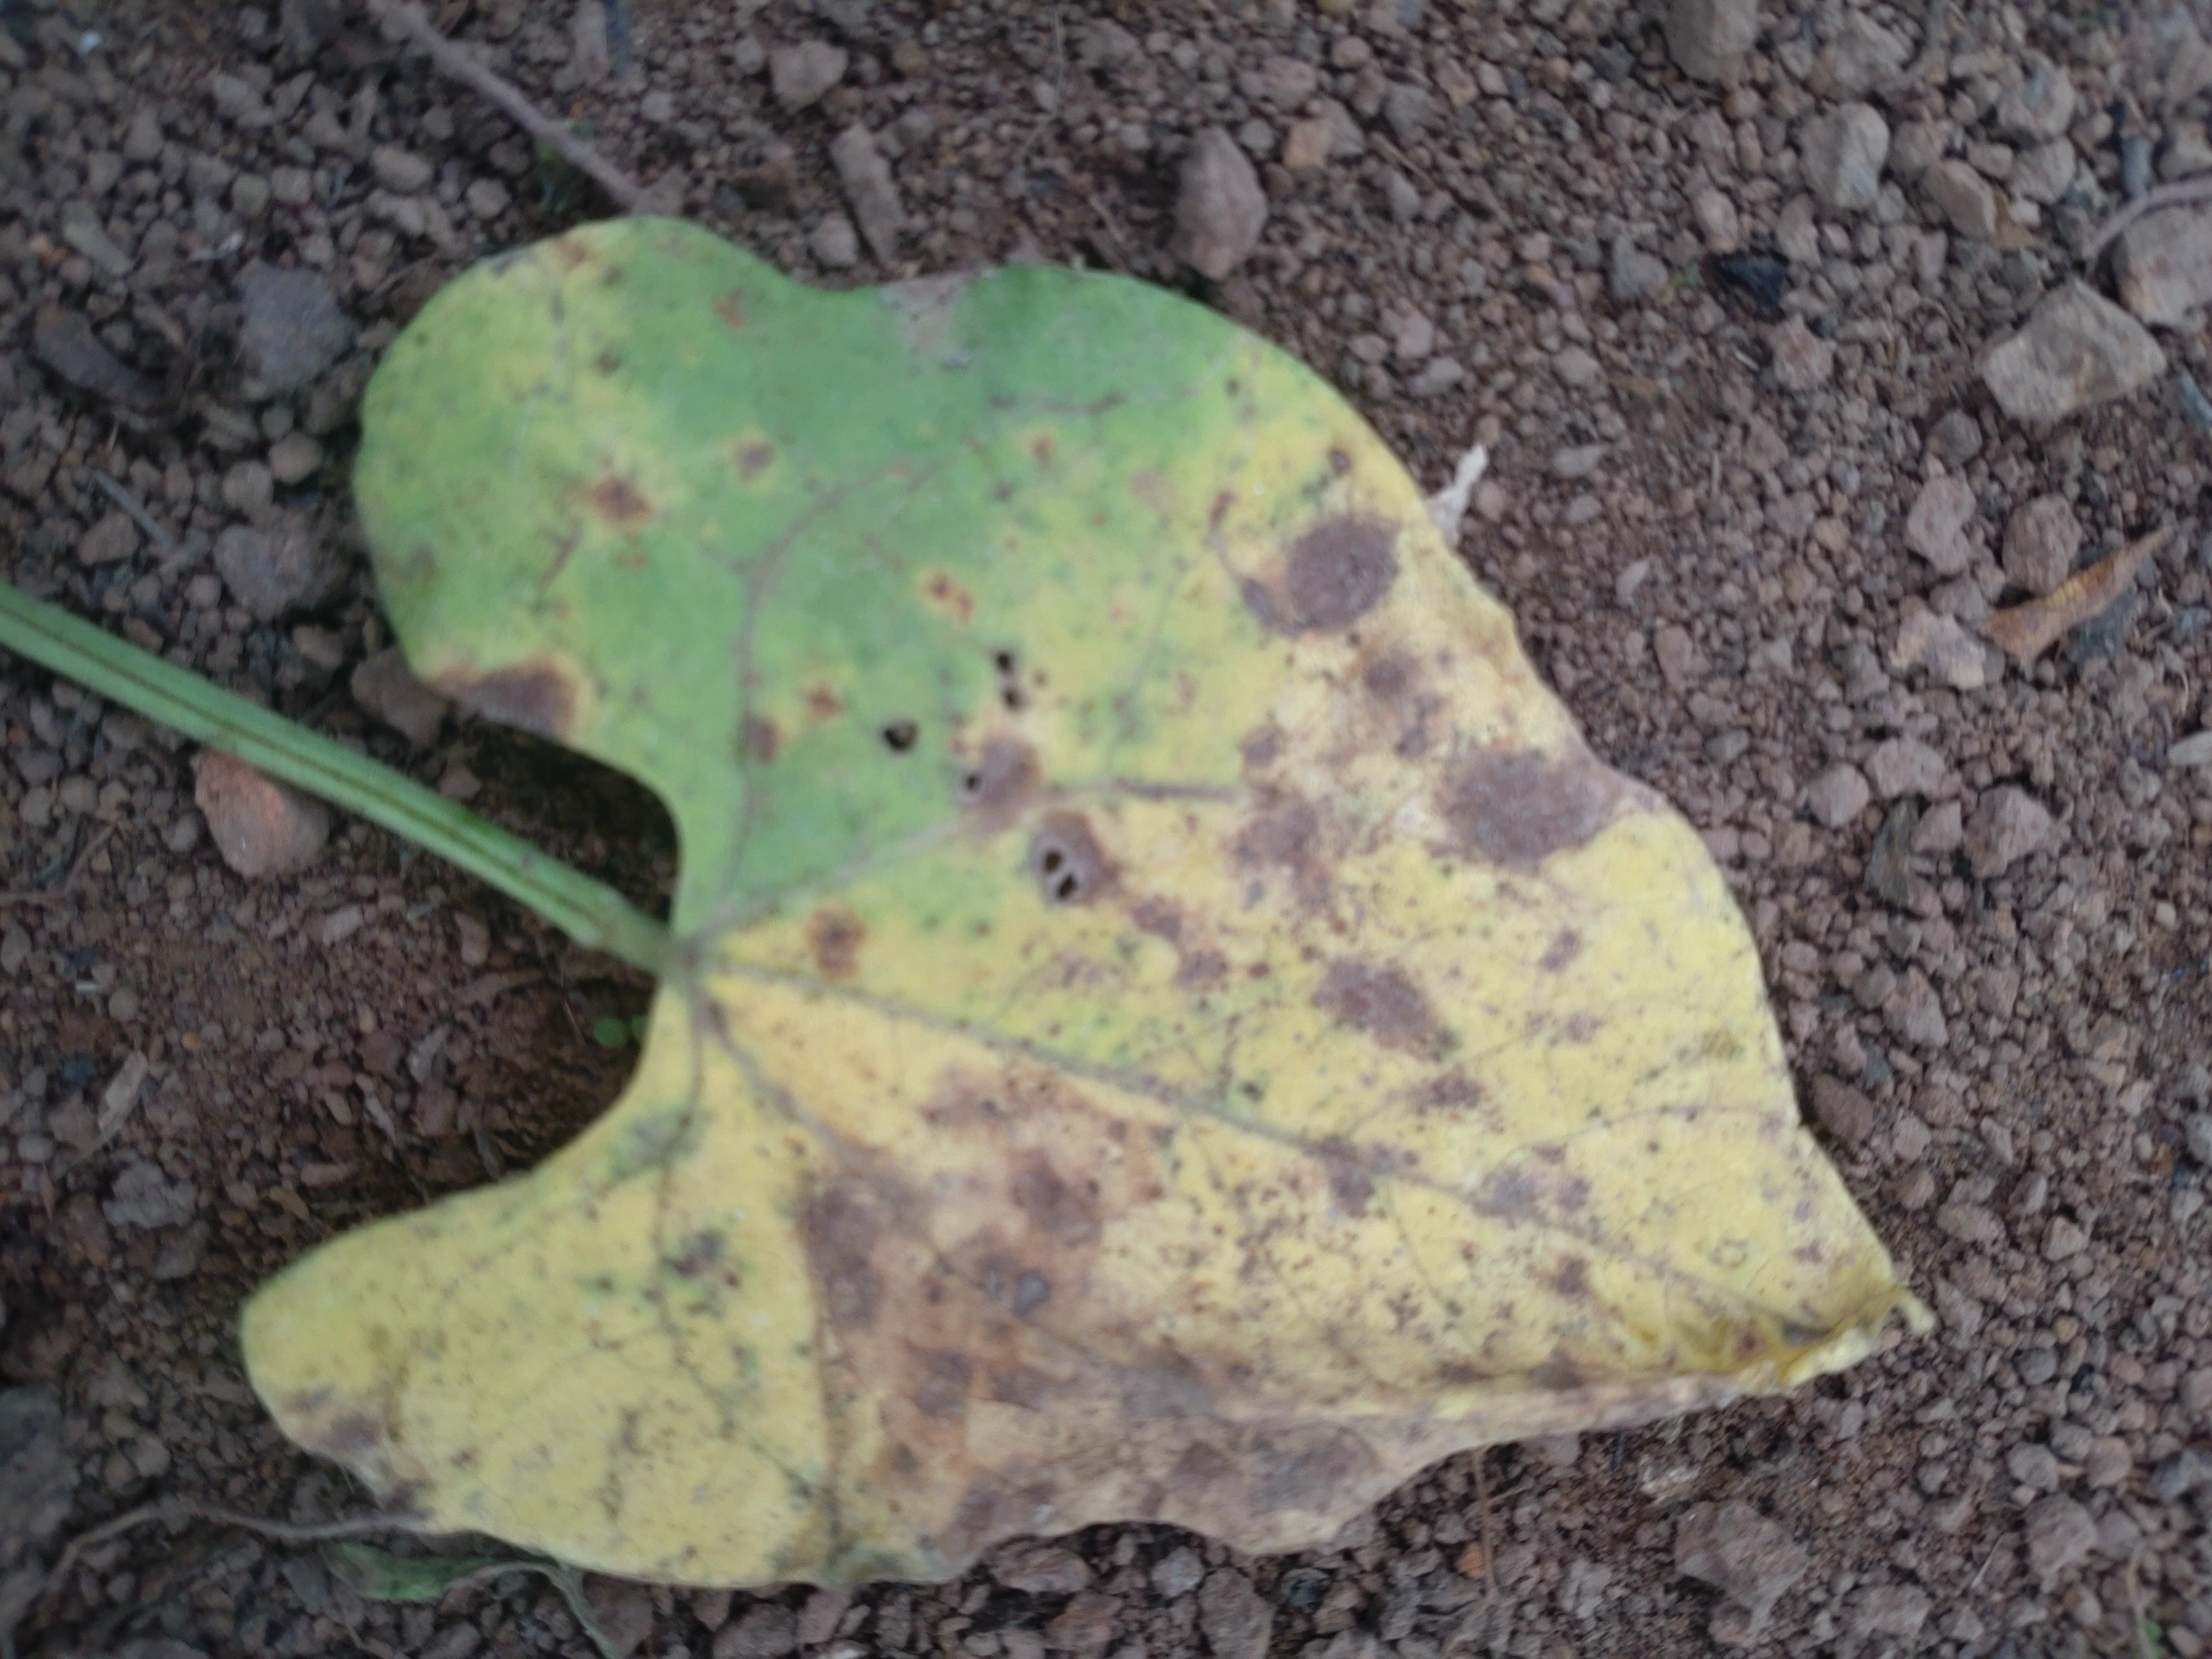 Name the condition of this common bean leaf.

anthracnose
